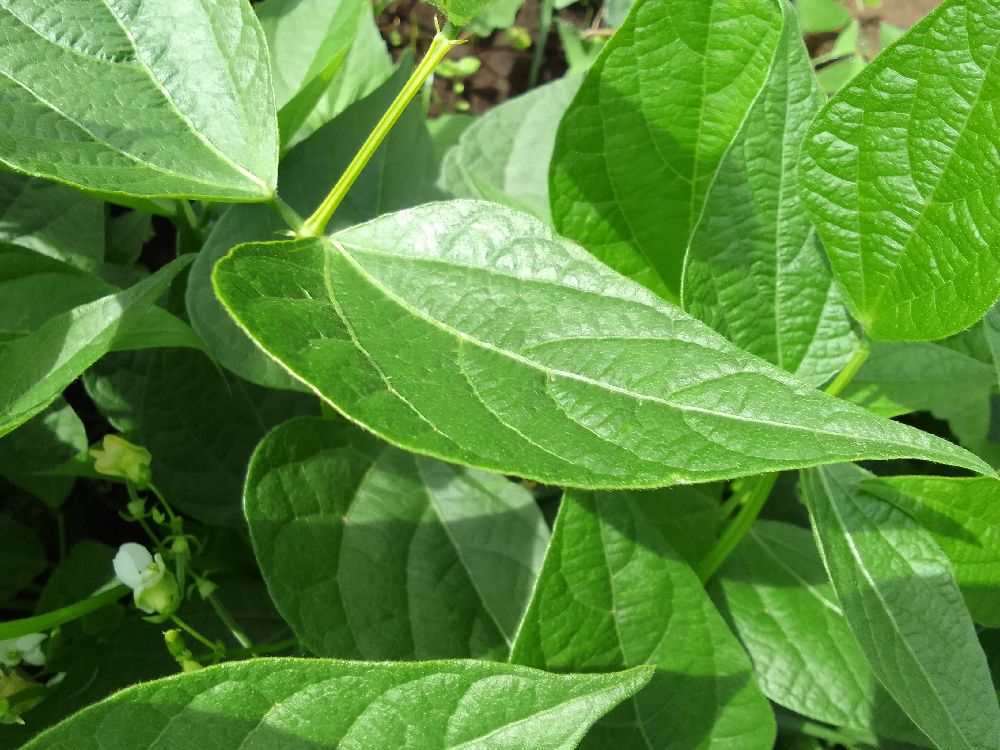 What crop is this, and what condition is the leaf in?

common bean, healthy
